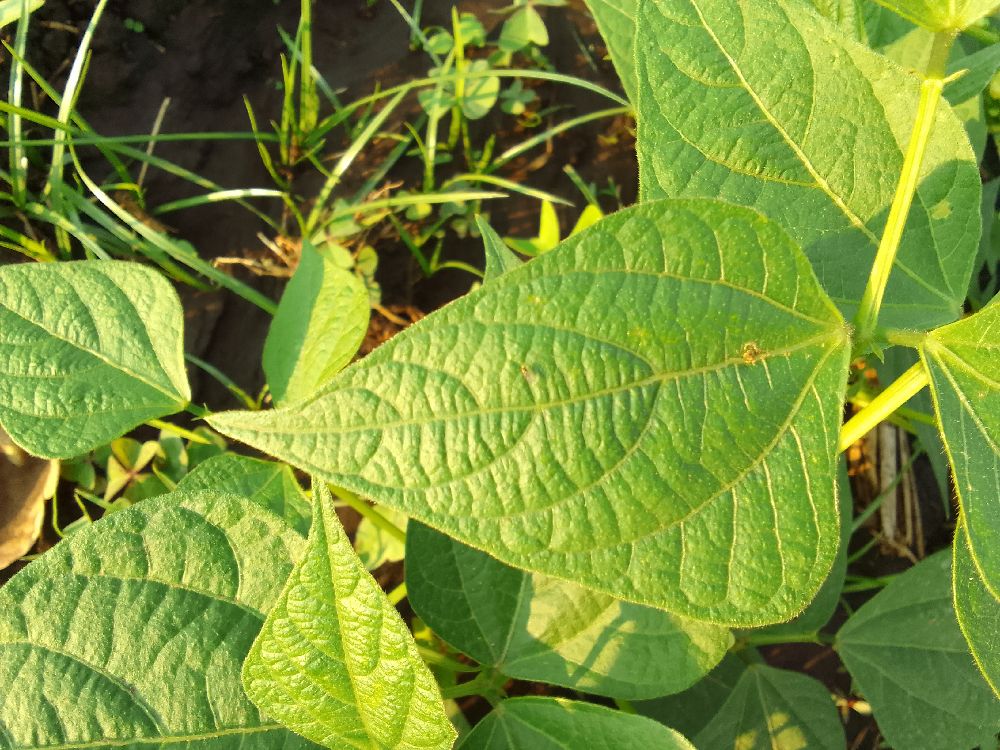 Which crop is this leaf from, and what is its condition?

common bean, healthy
